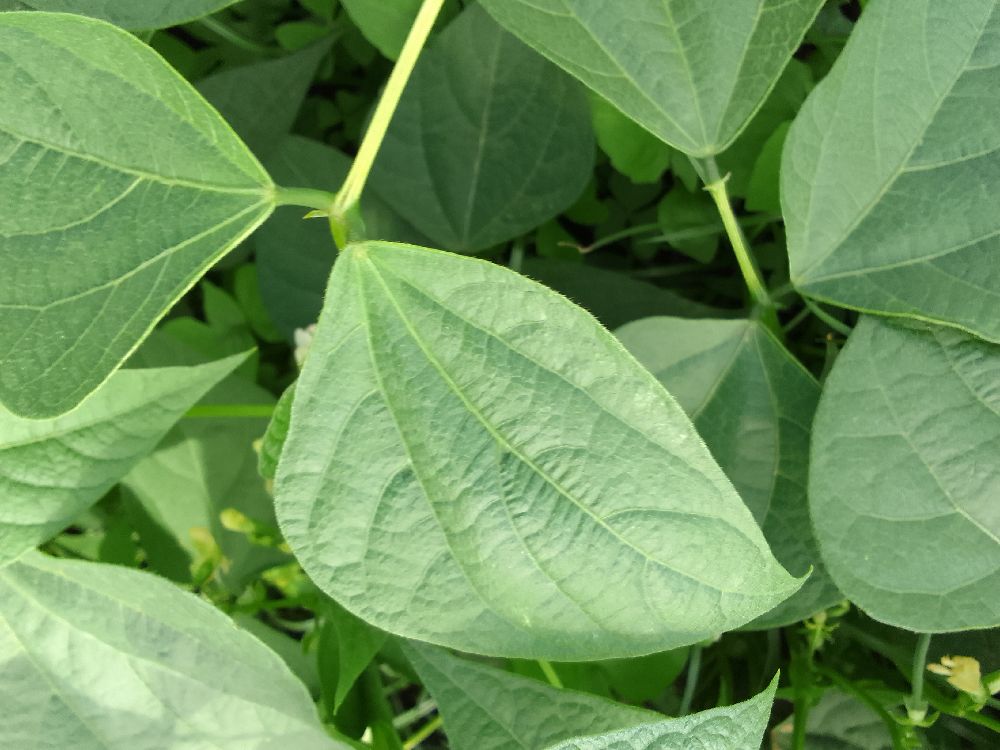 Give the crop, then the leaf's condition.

common bean, healthy
